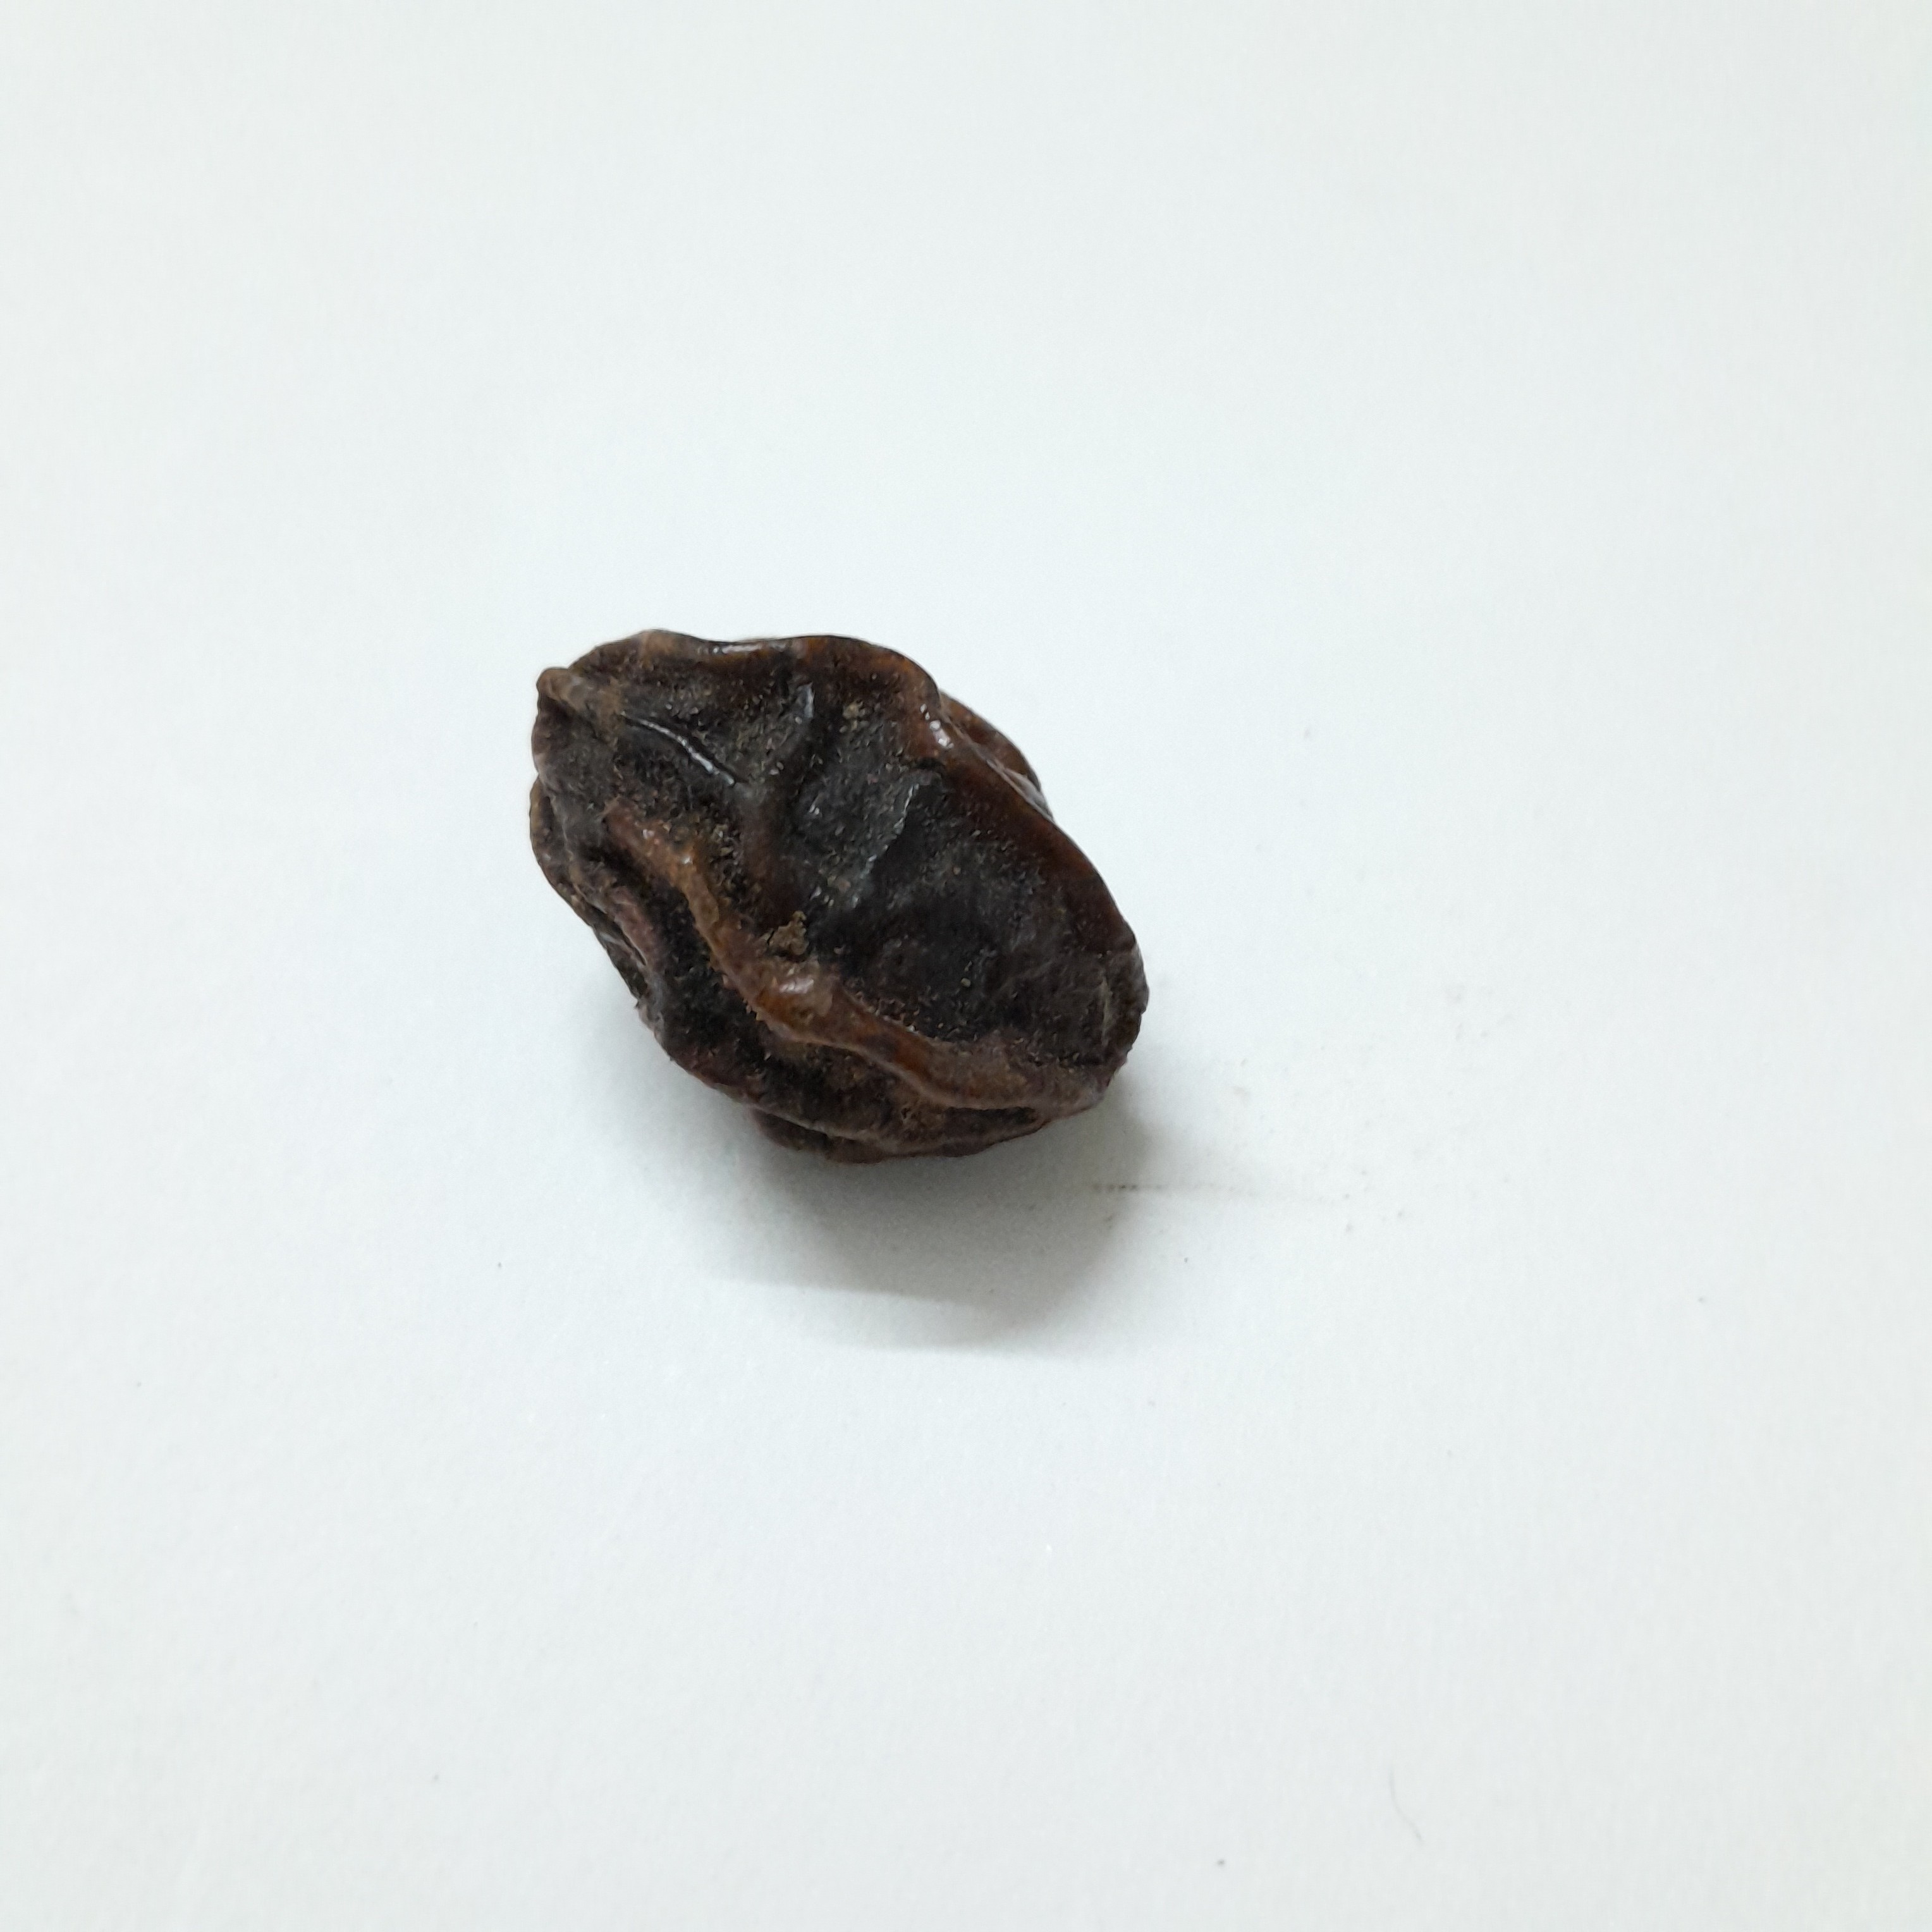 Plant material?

kadukharik
